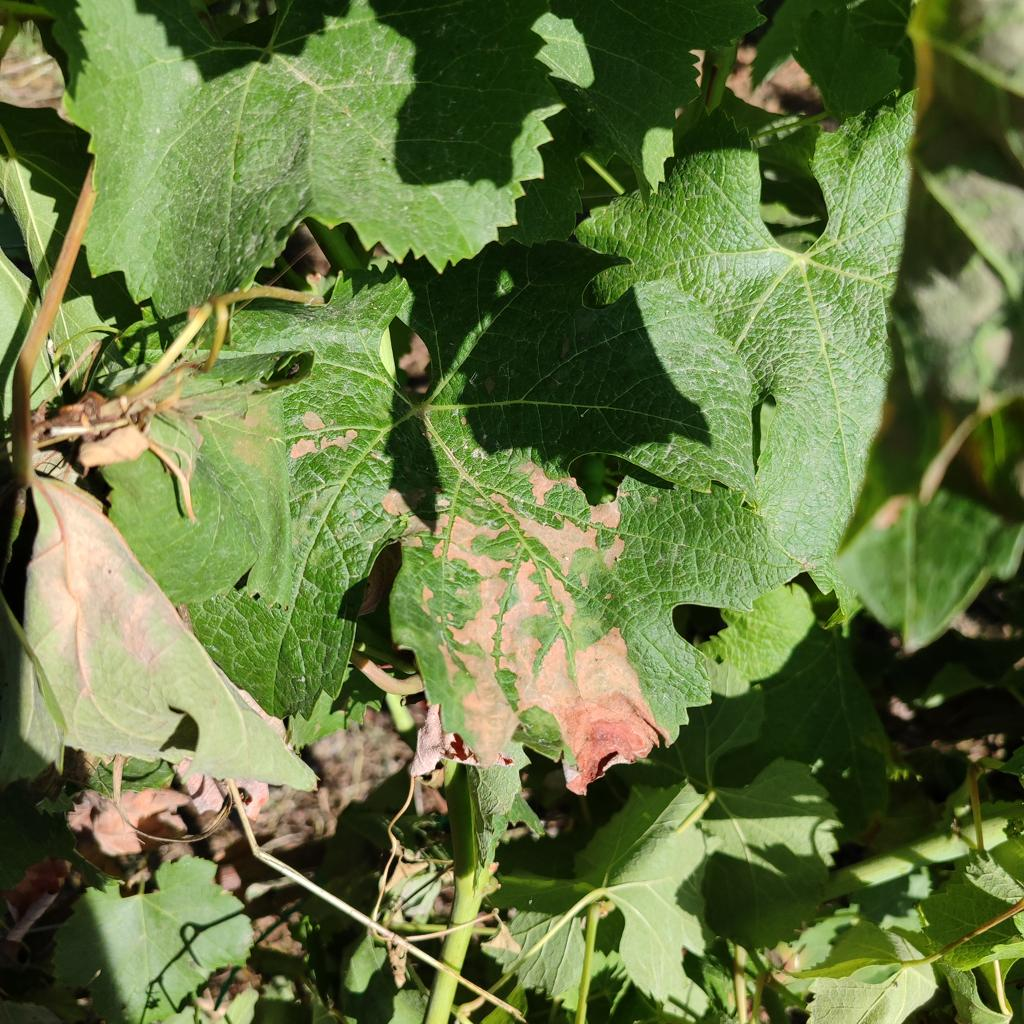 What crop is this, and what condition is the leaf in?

grapevine, esca complex
